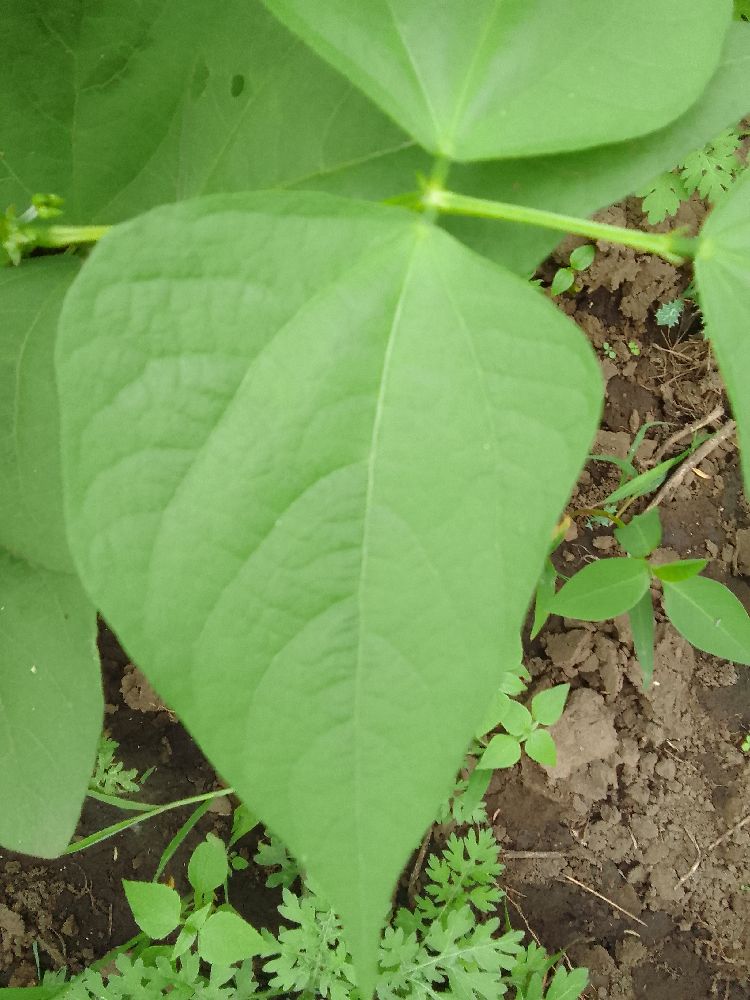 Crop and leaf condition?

common bean, healthy
